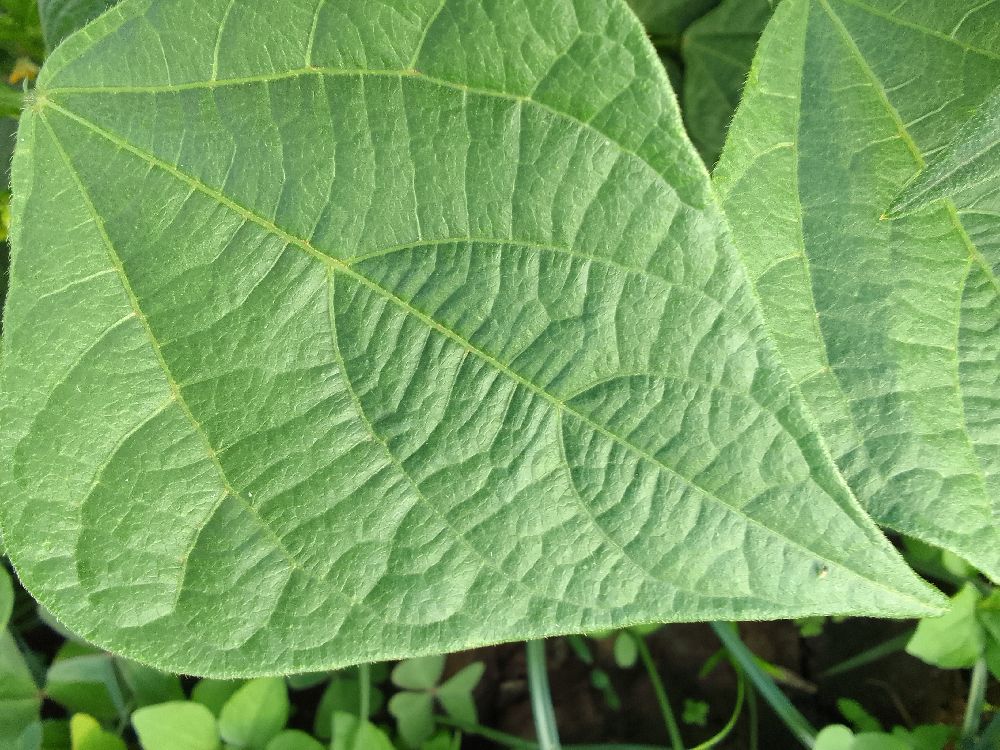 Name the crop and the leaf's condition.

common bean, healthy
